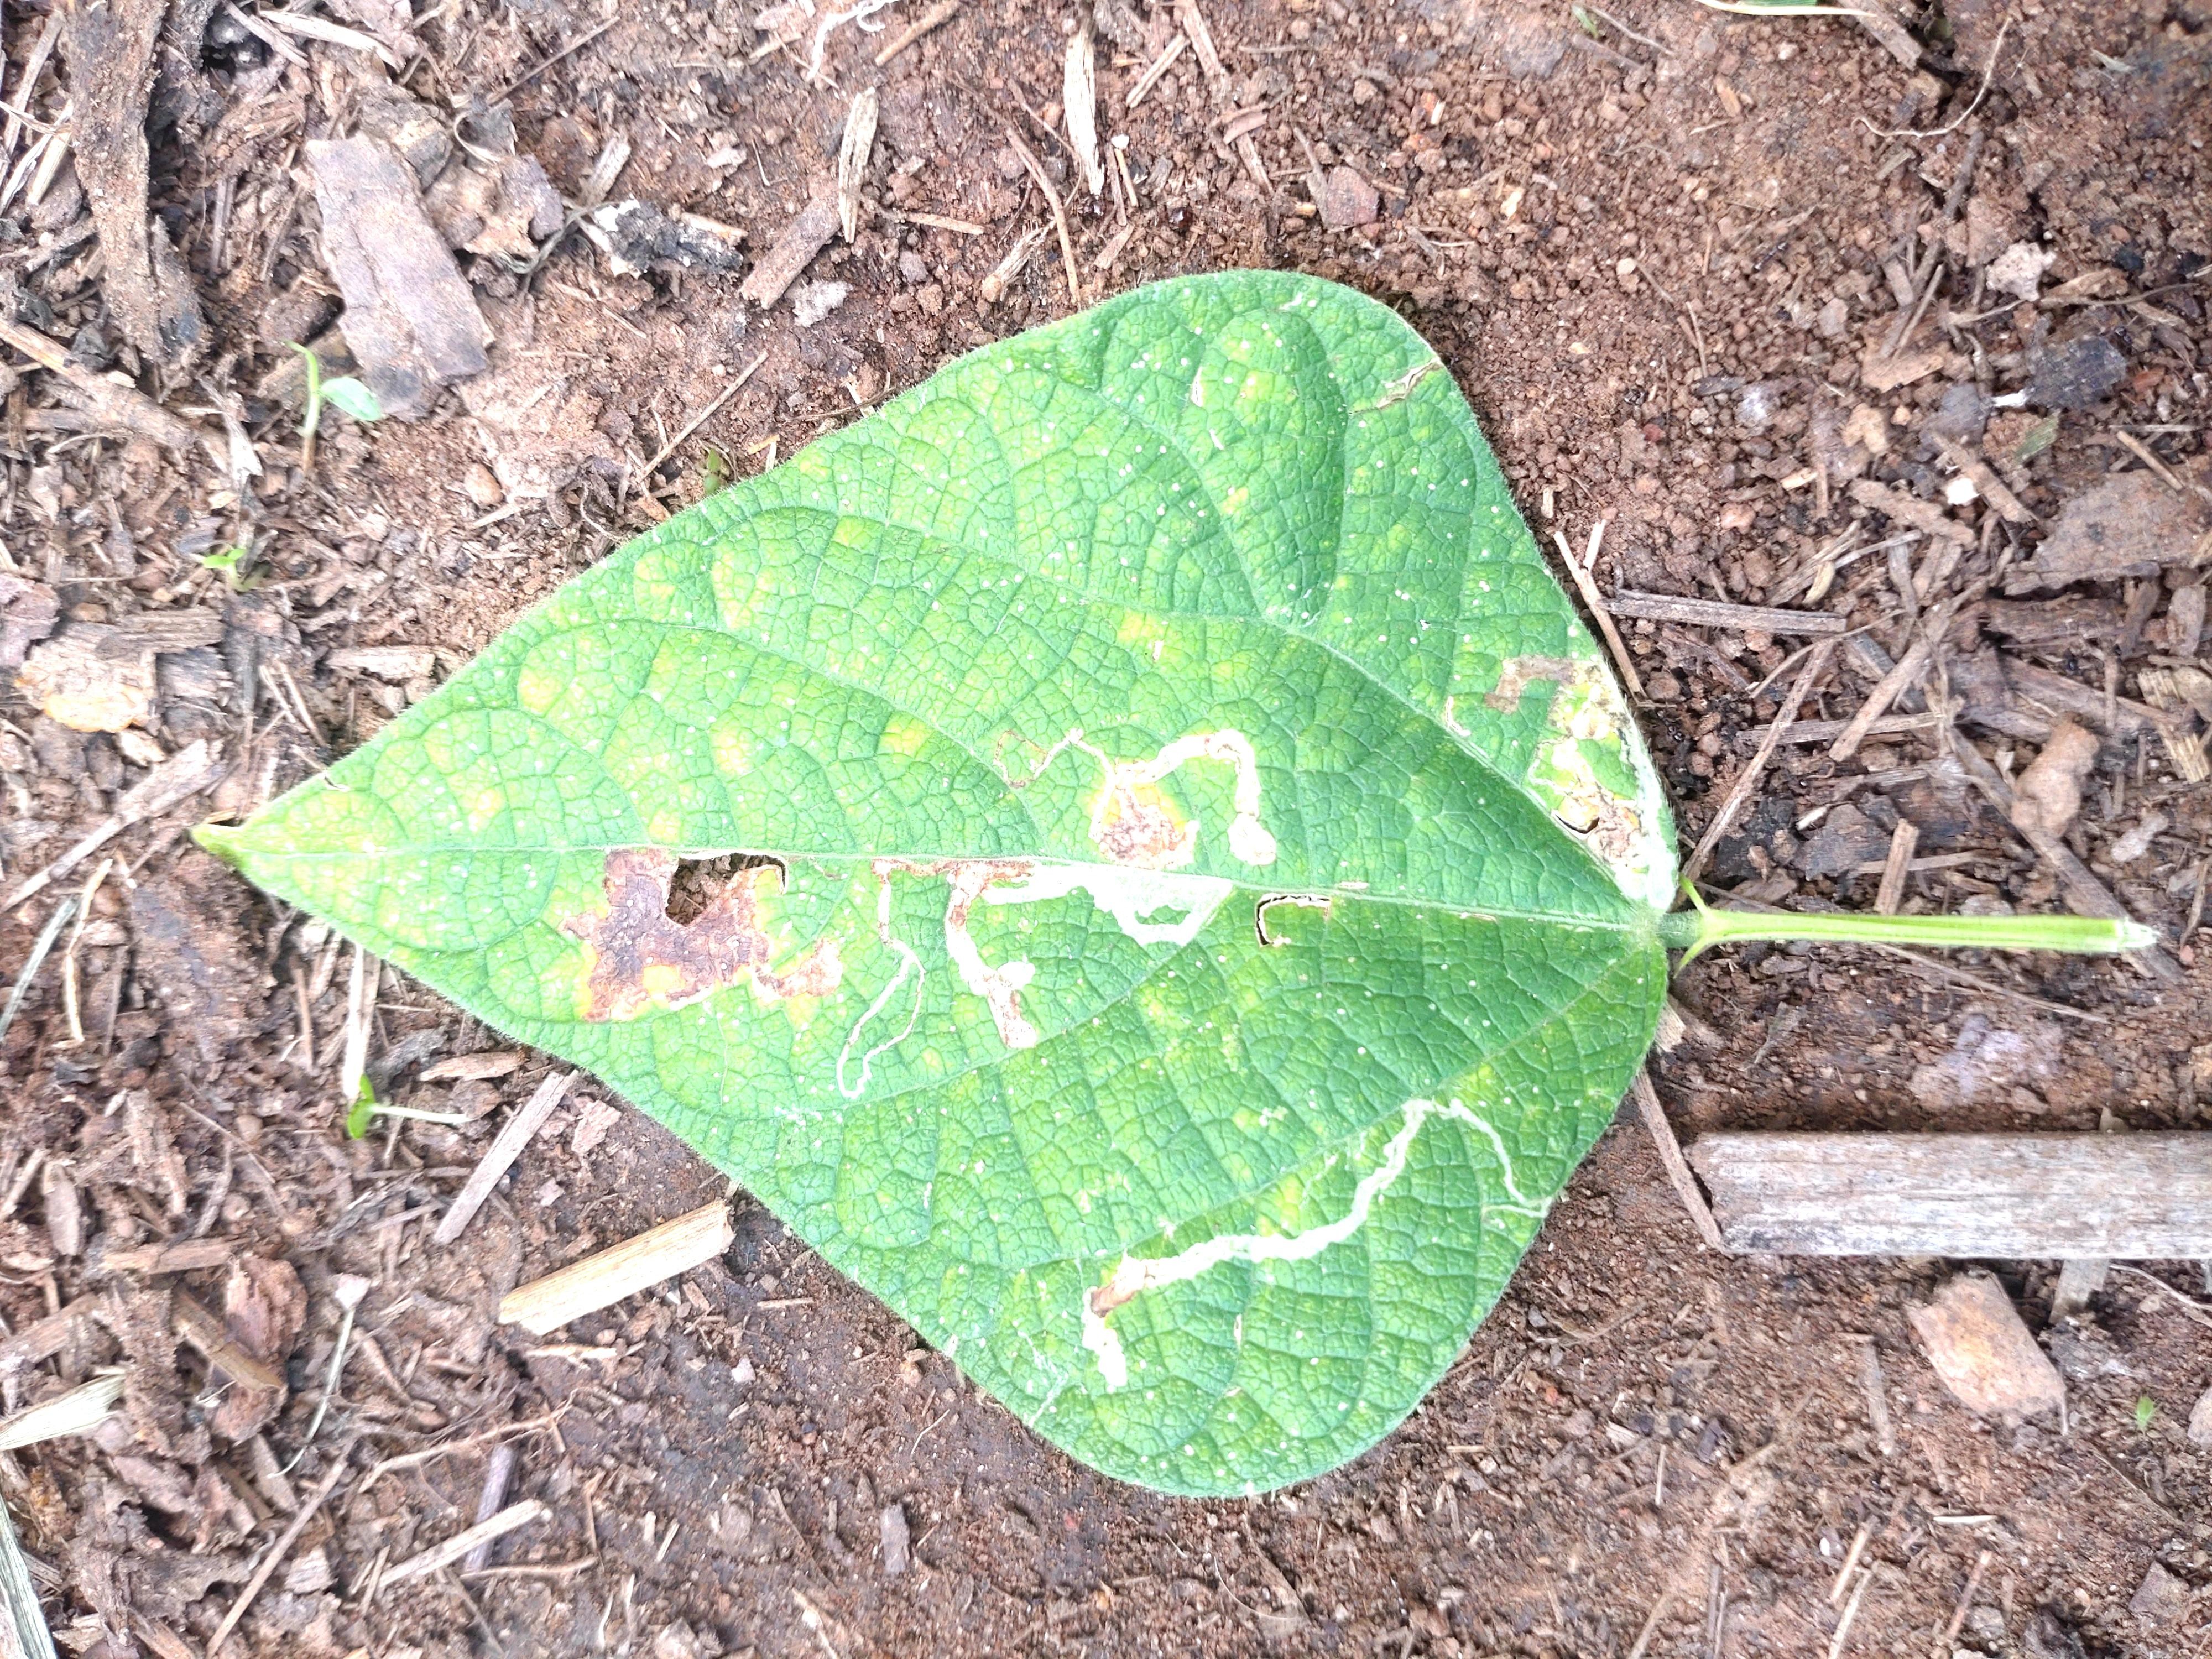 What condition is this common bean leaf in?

anthracnose
